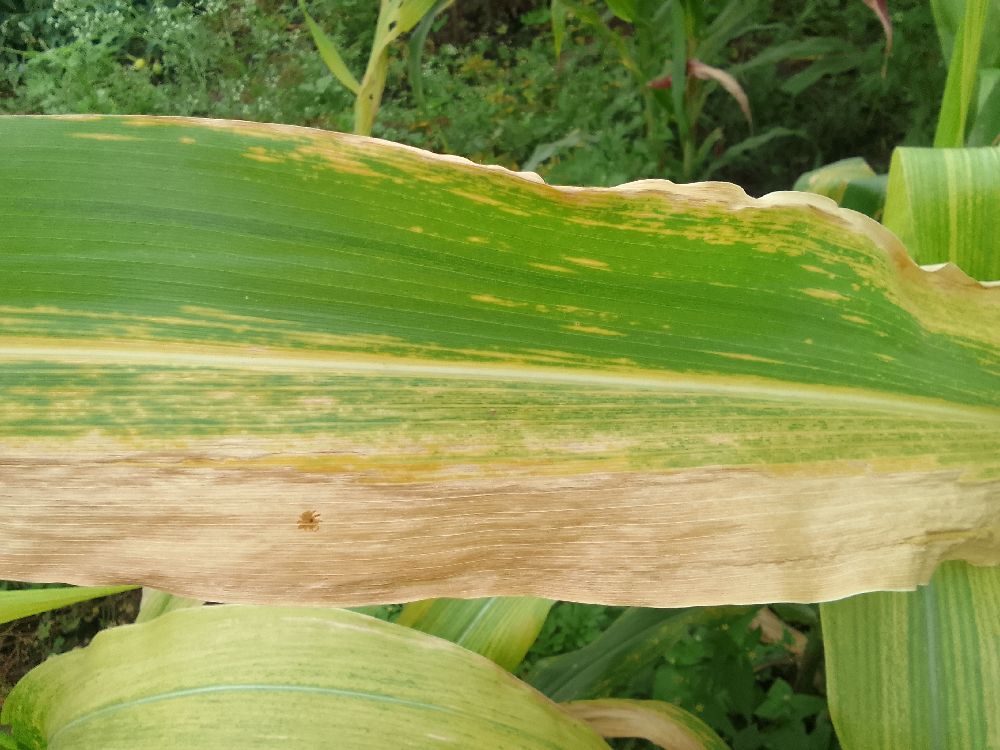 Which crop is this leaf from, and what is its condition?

maize, maize lethal necrosis
